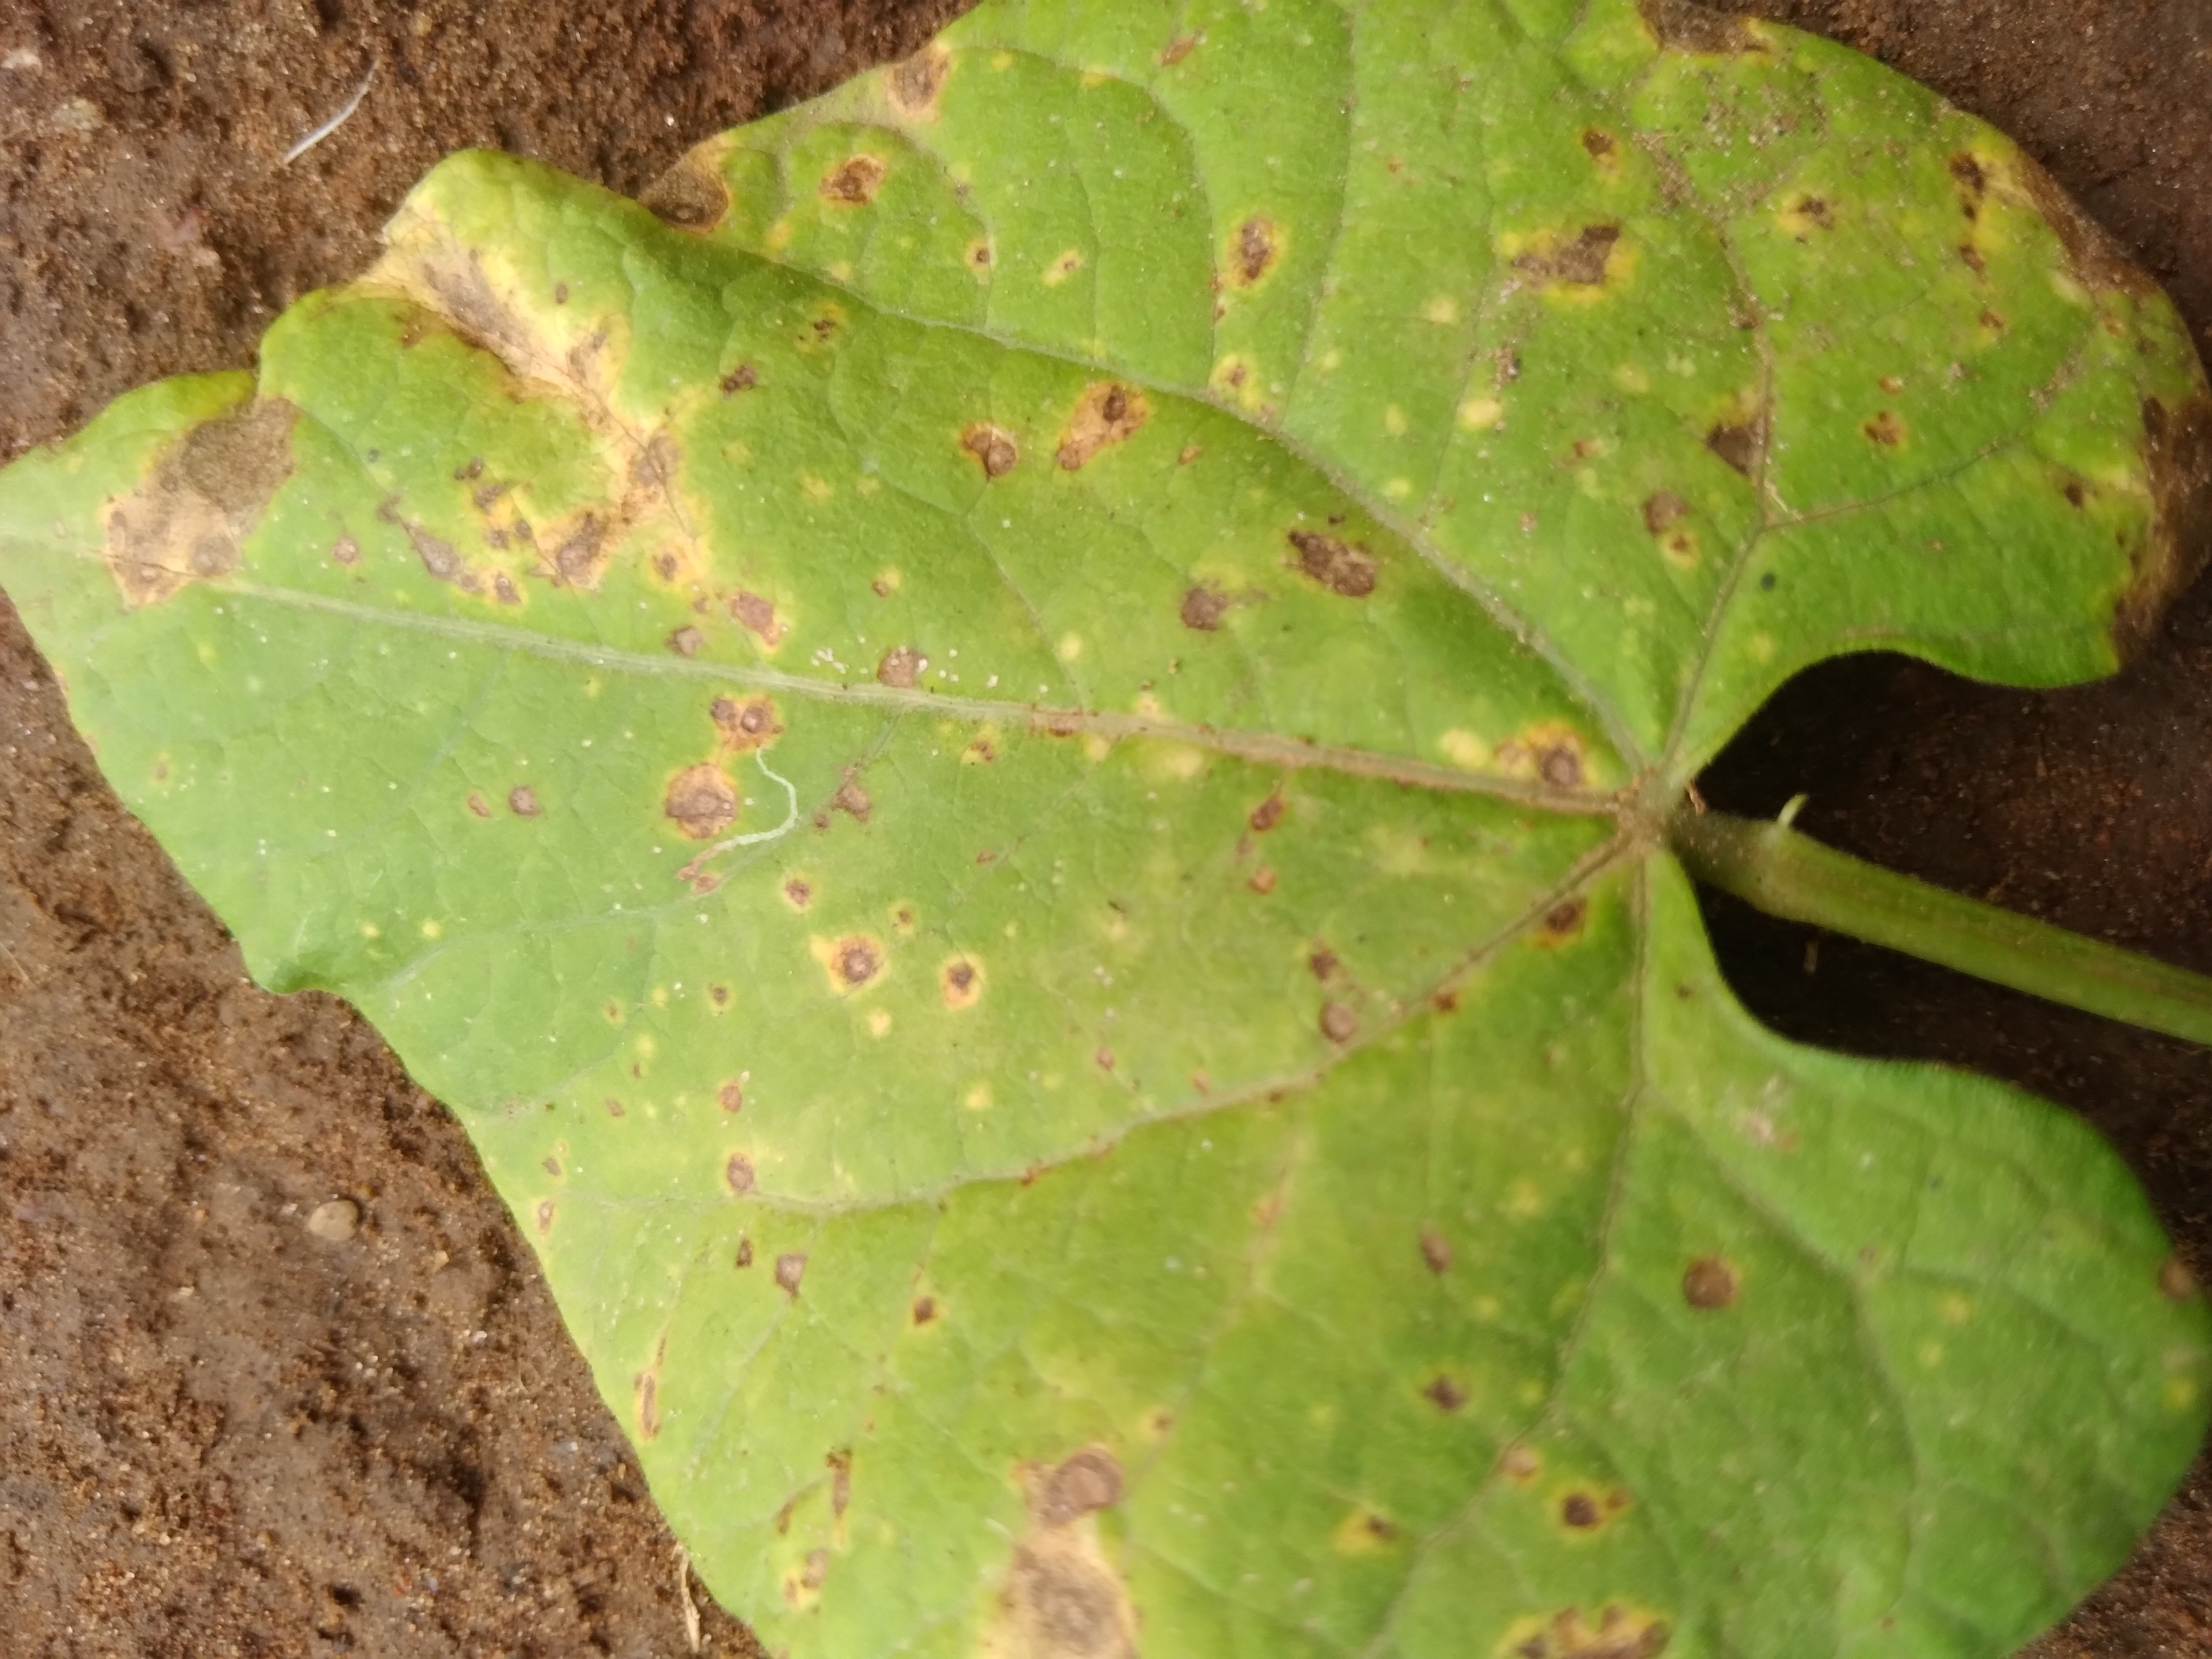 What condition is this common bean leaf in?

rust
